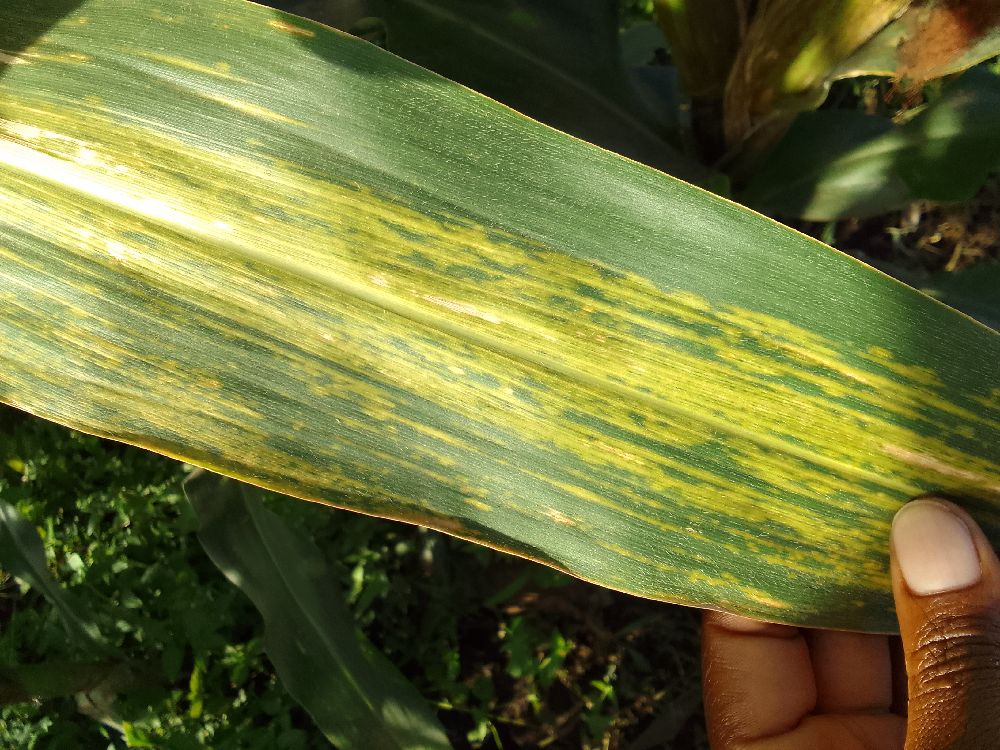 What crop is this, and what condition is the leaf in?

maize, maize lethal necrosis
